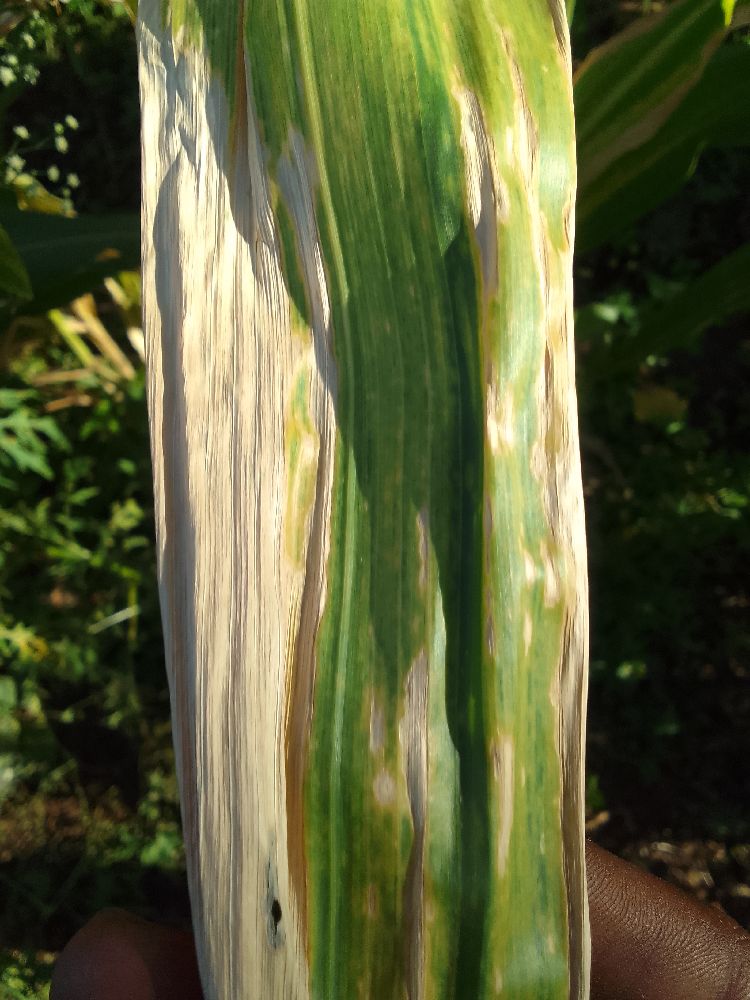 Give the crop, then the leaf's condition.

maize, maize lethal necrosis
